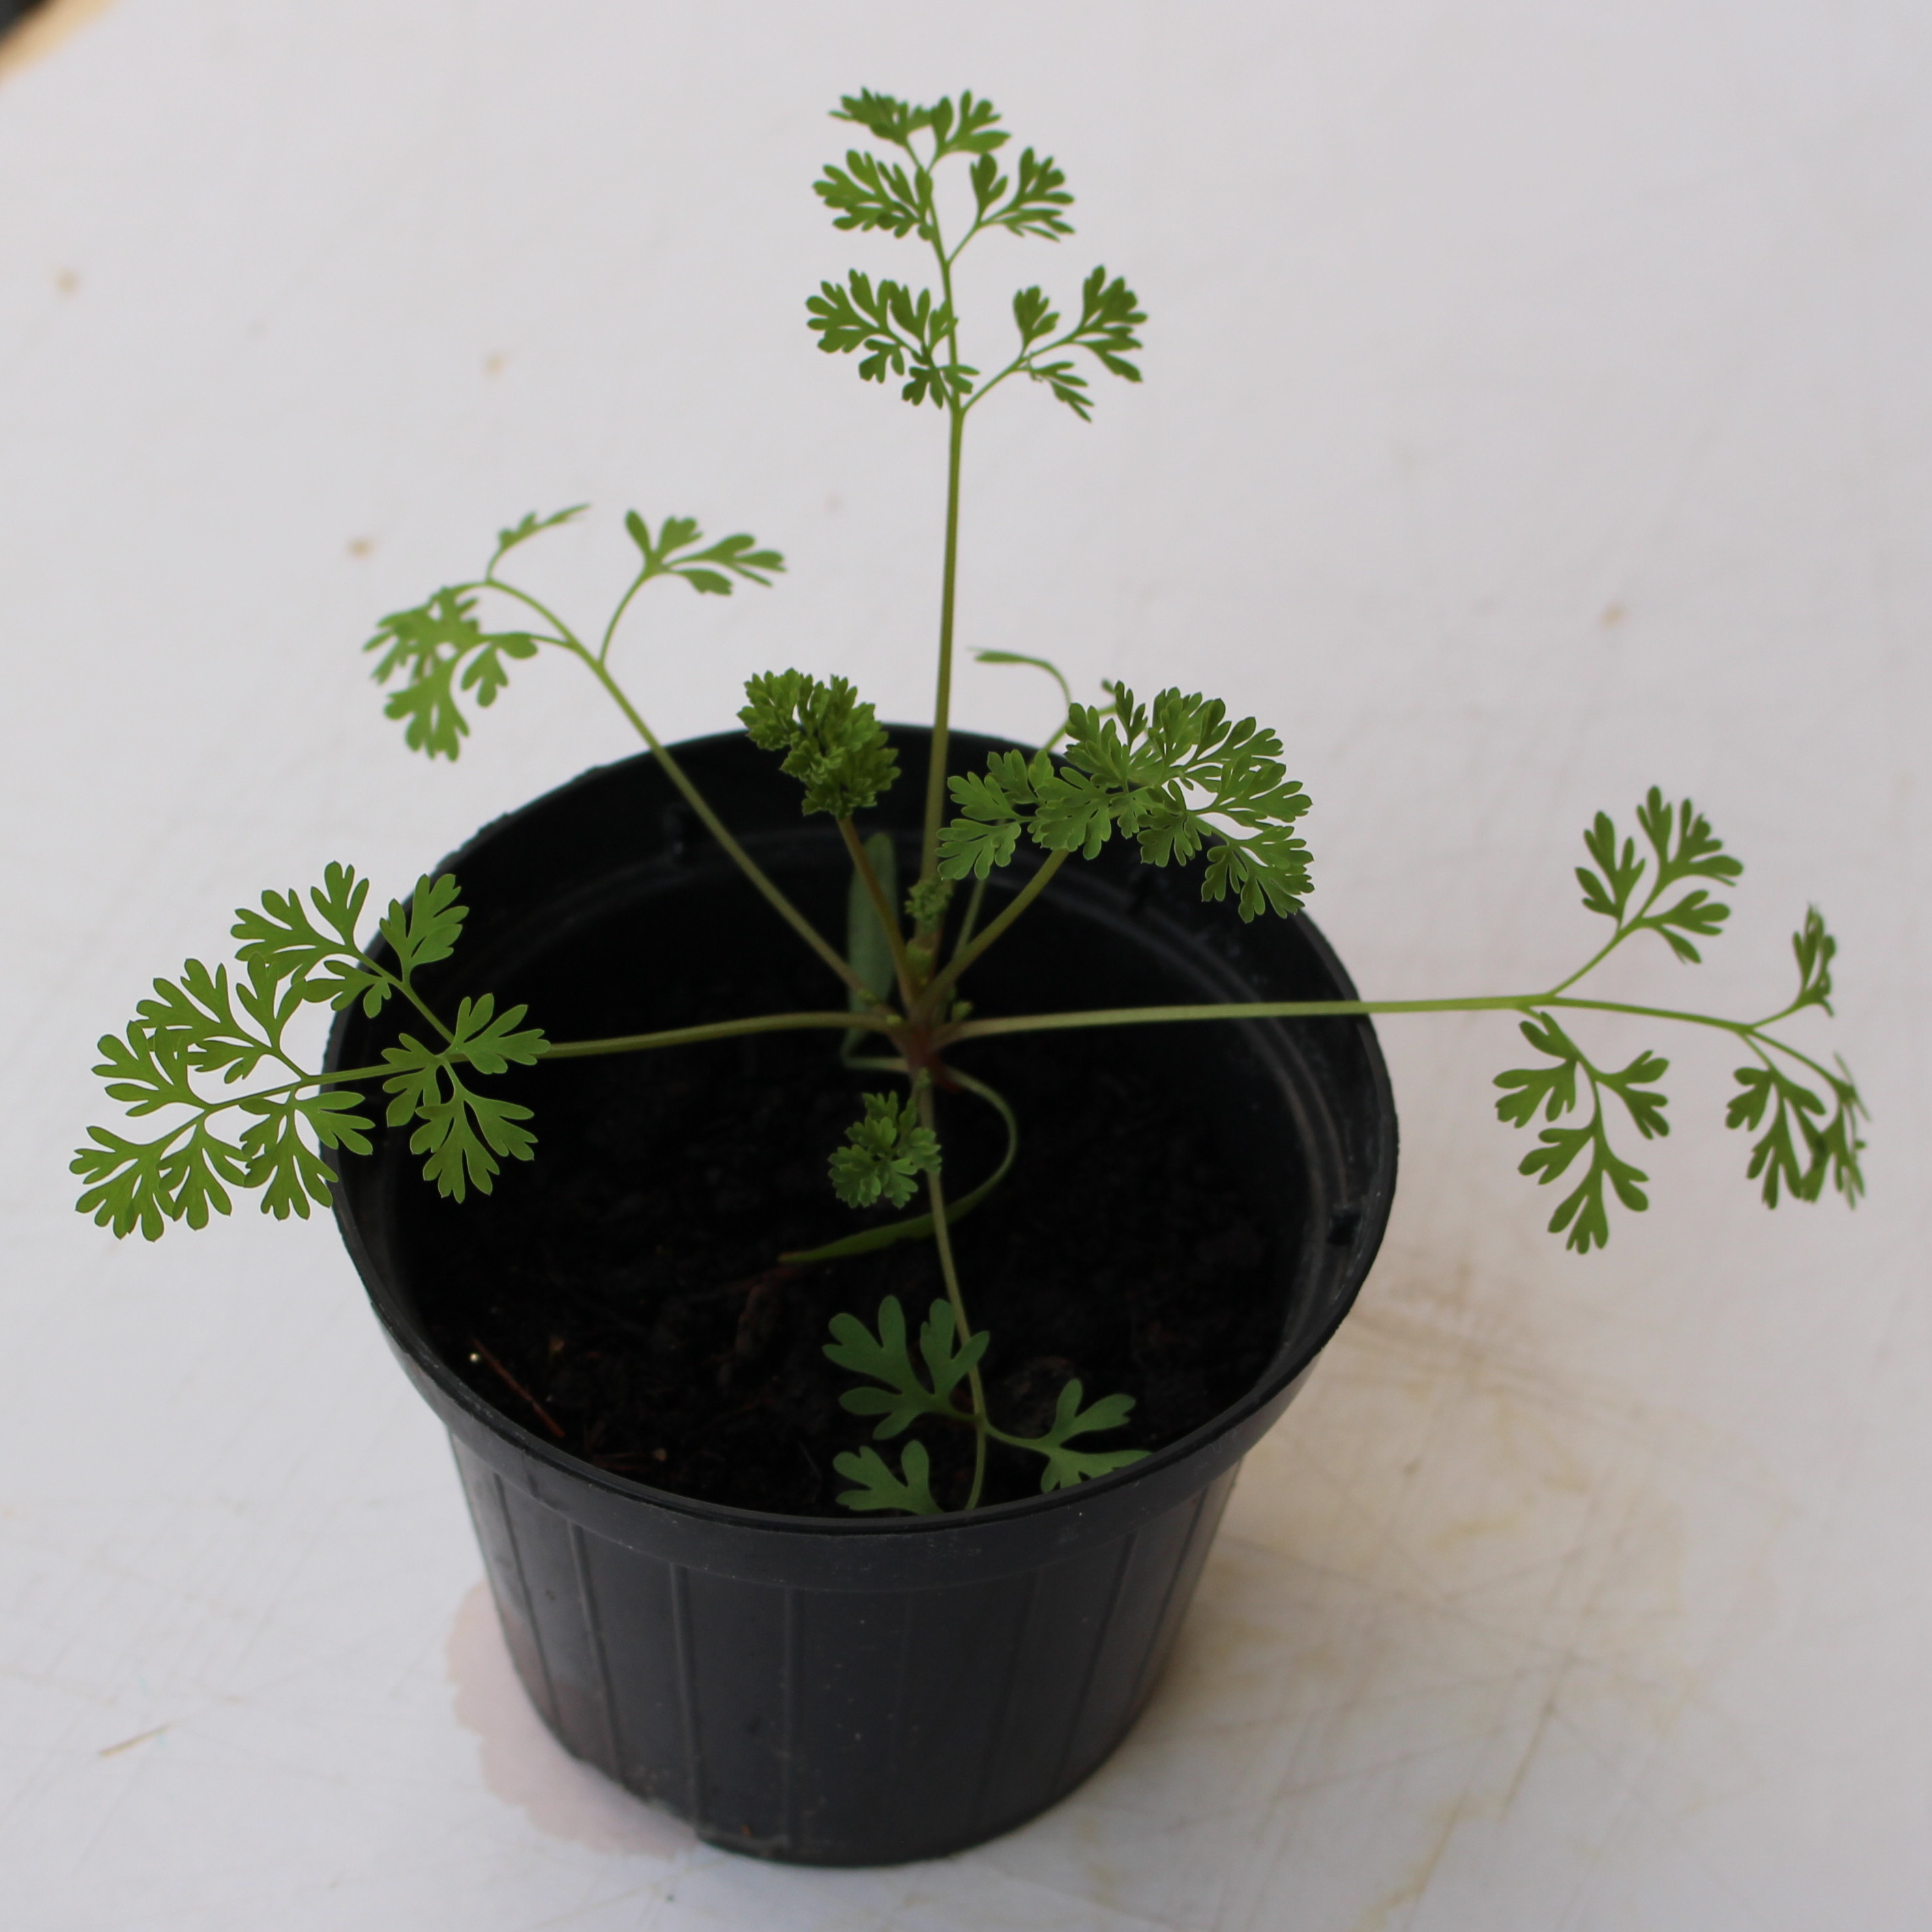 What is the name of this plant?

Fumaria officinalis
